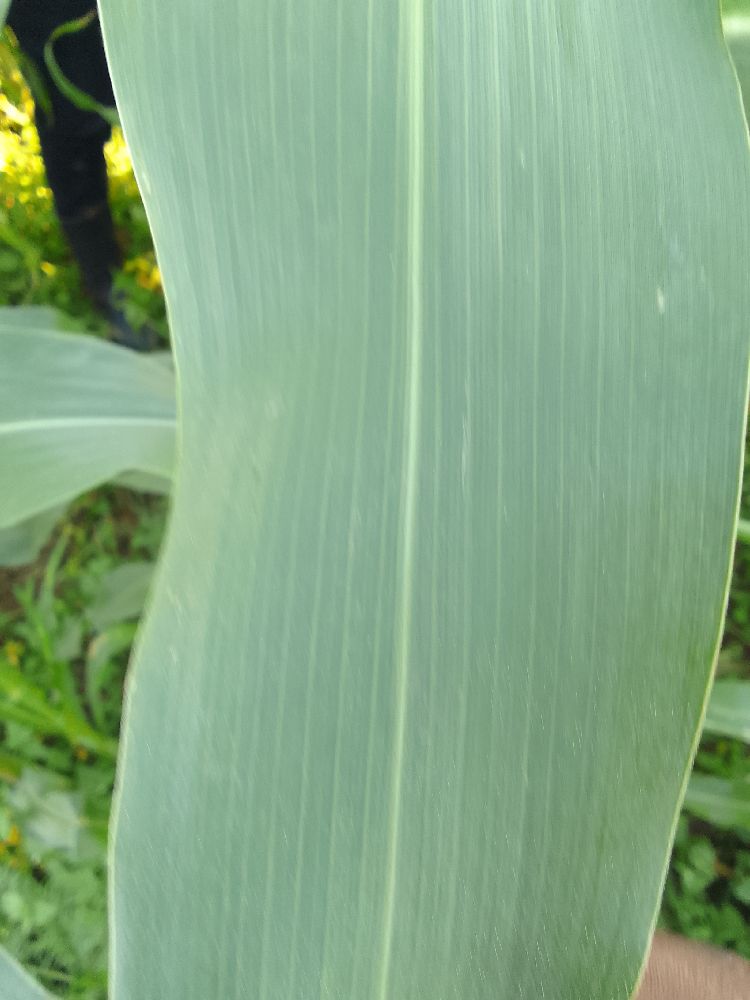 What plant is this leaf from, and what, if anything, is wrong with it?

maize, healthy
